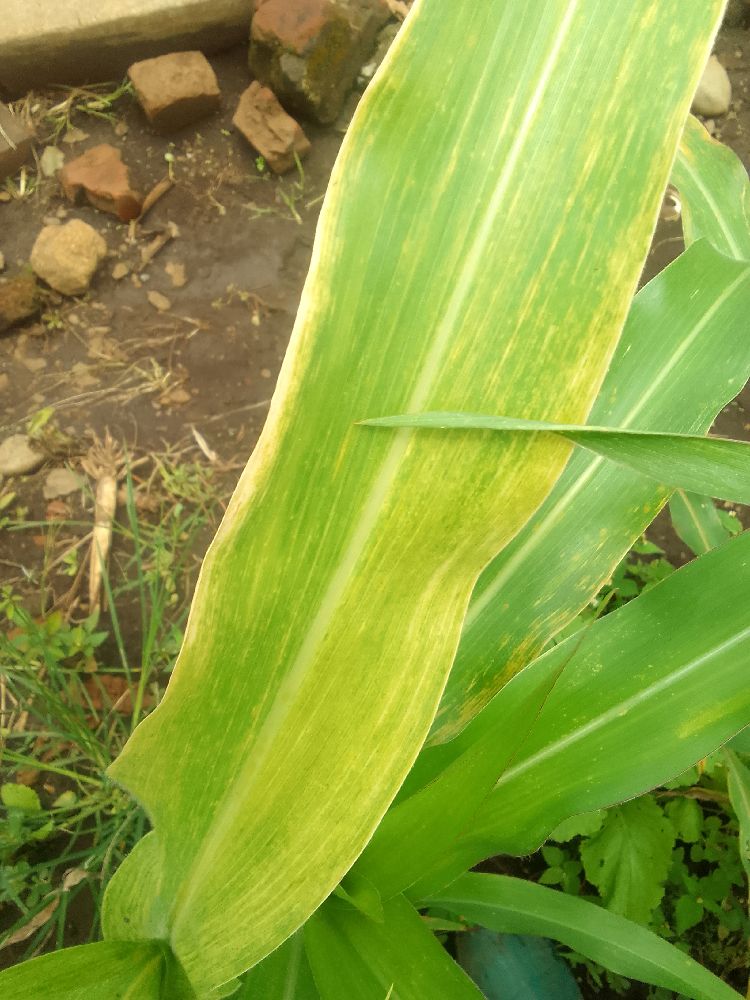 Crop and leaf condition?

maize, maize lethal necrosis
